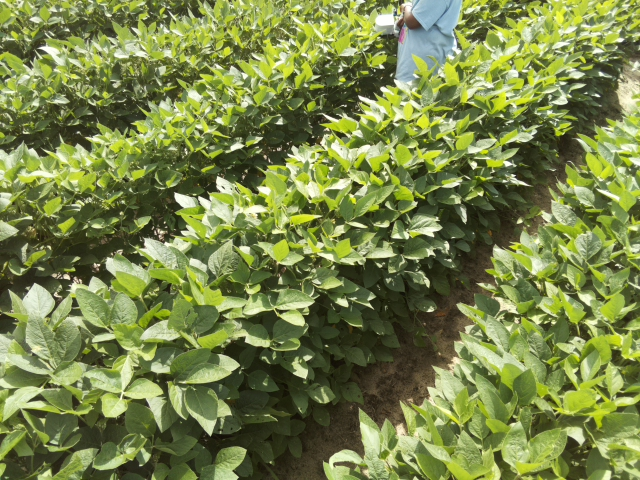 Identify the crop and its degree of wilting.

soybean, leaves with no wilting
